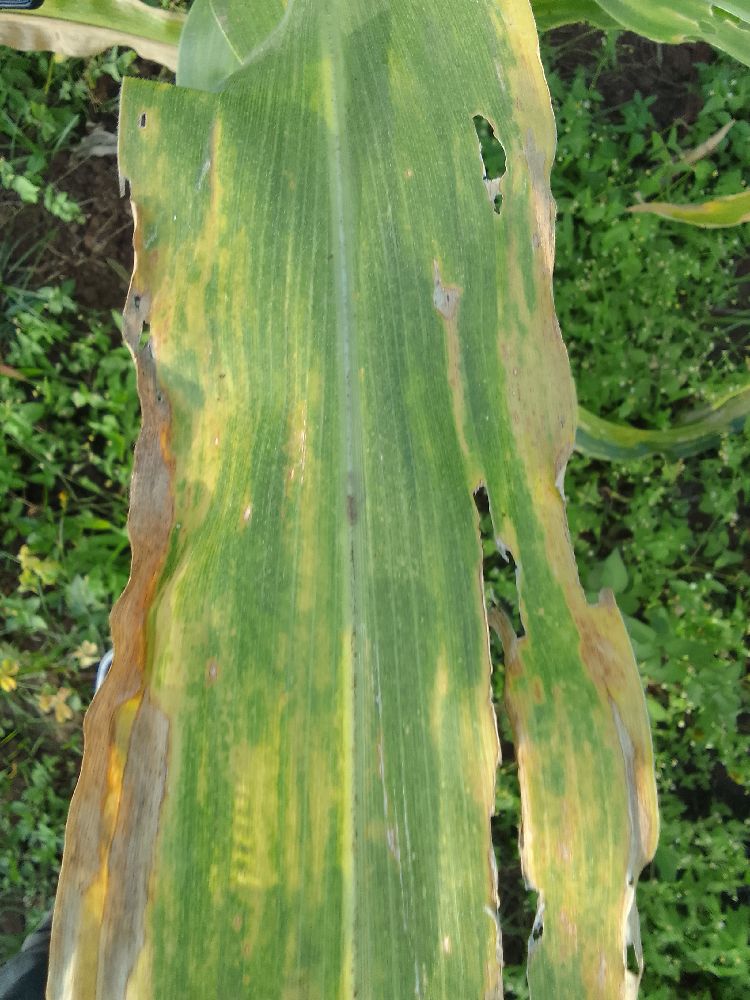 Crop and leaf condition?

maize, maize lethal necrosis
